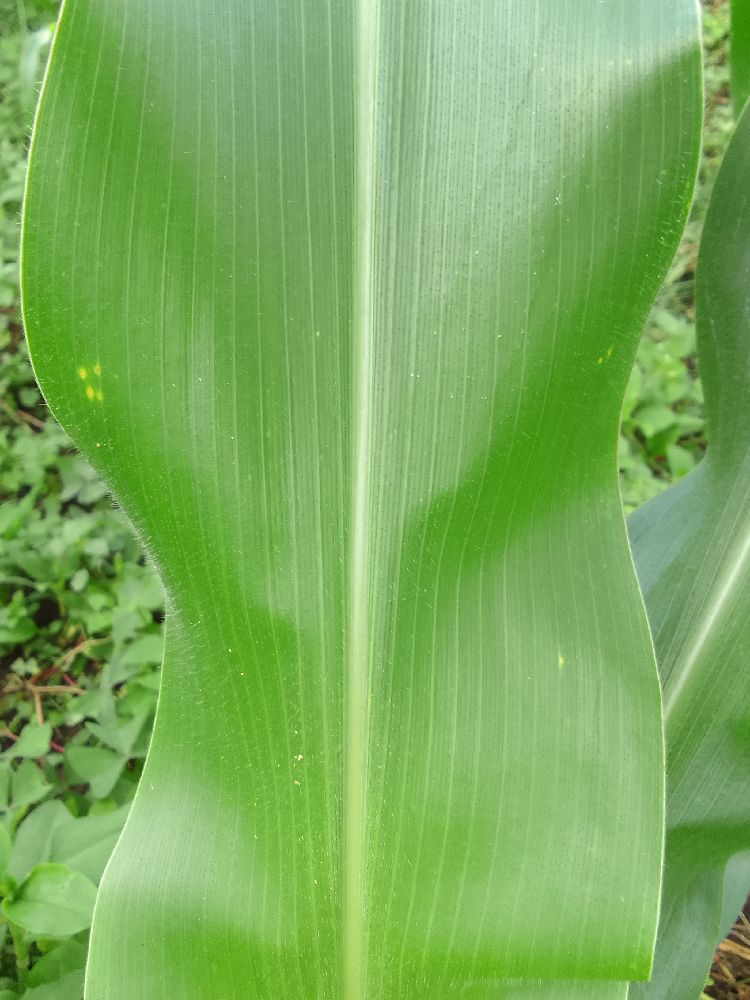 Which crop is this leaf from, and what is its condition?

maize, healthy
